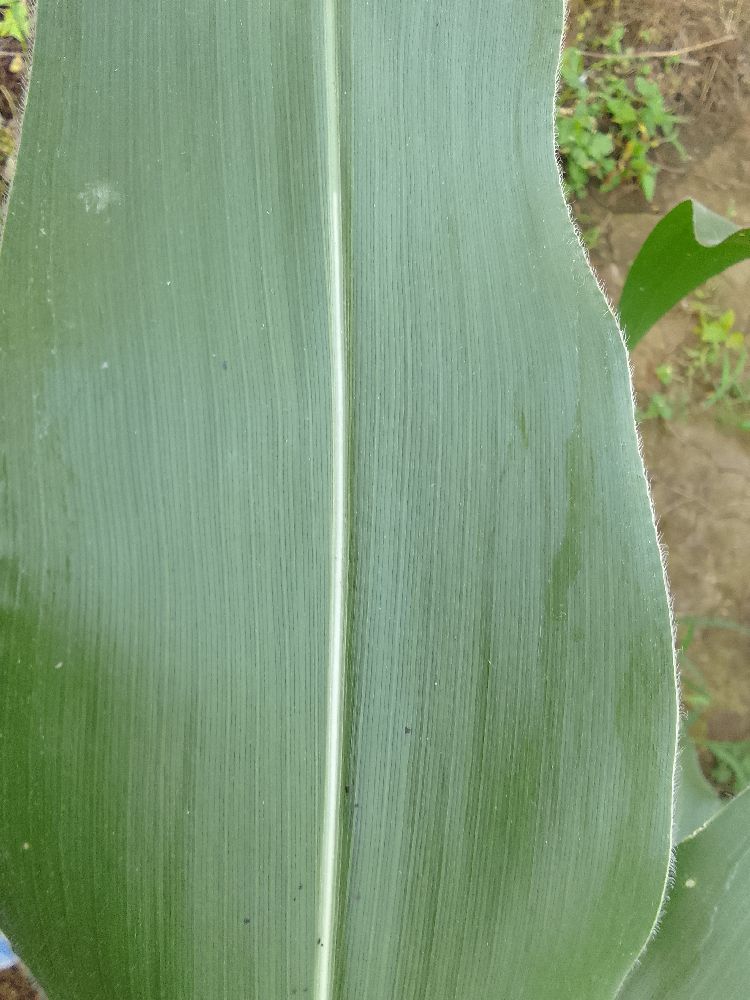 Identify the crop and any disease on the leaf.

maize, healthy
